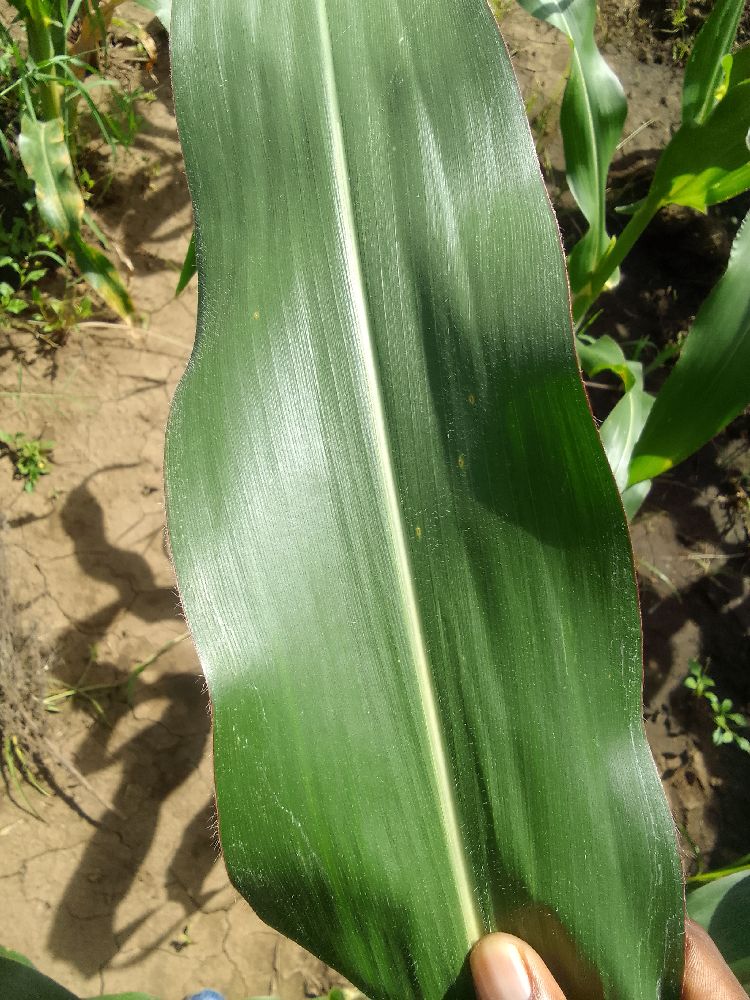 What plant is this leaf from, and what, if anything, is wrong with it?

maize, healthy
